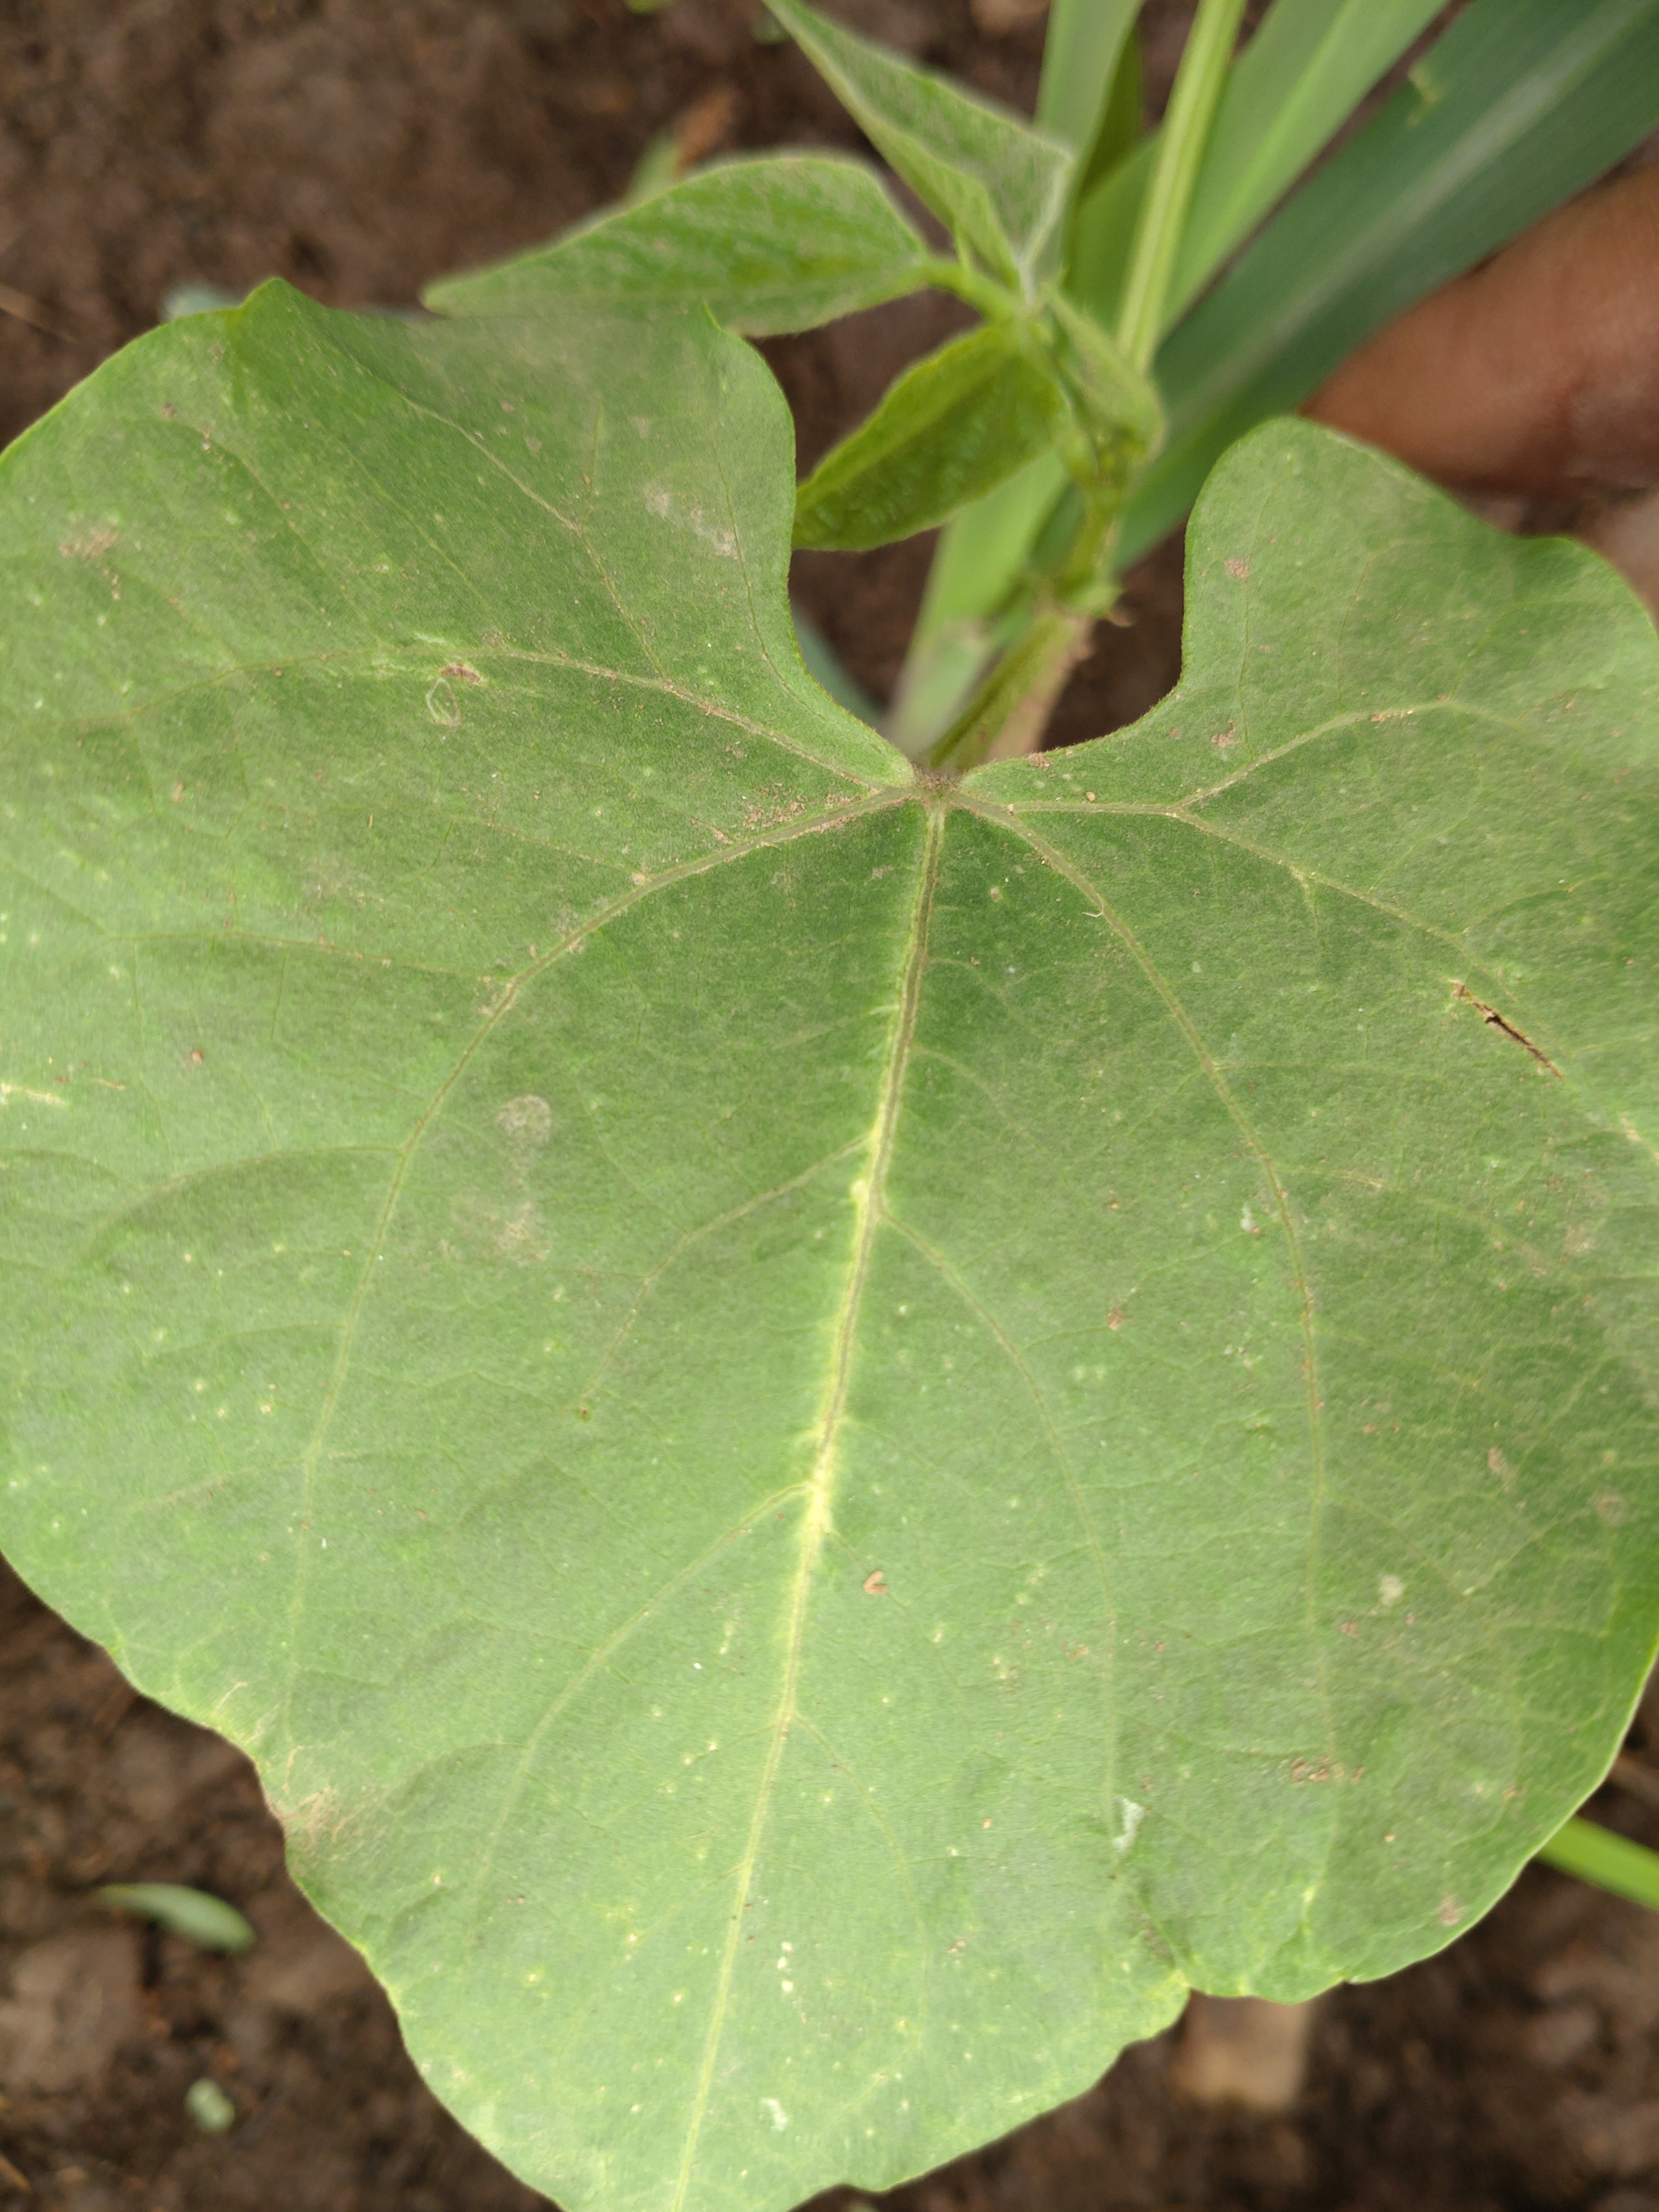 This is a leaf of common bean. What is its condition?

healthy
